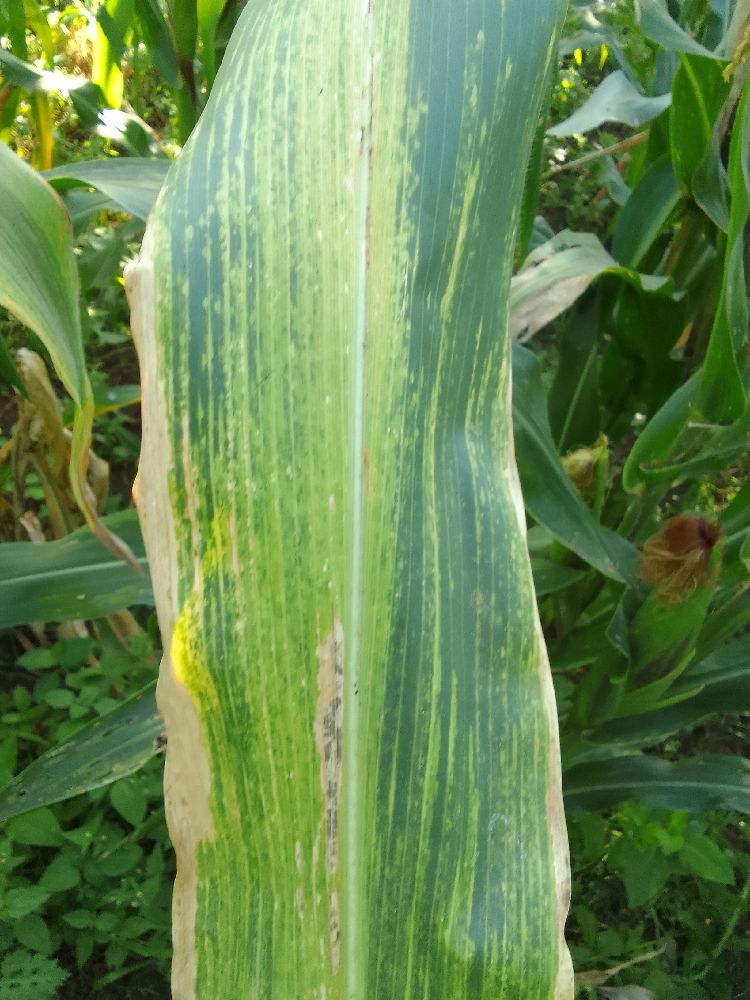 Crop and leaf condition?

maize, maize lethal necrosis
